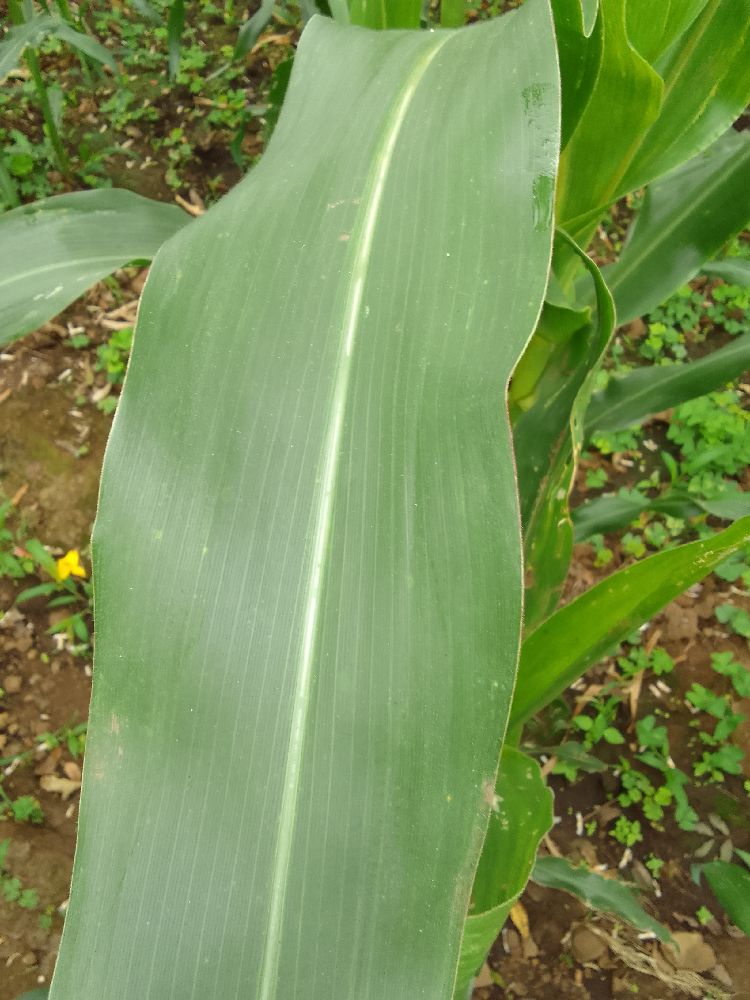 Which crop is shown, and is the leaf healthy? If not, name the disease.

maize, healthy
